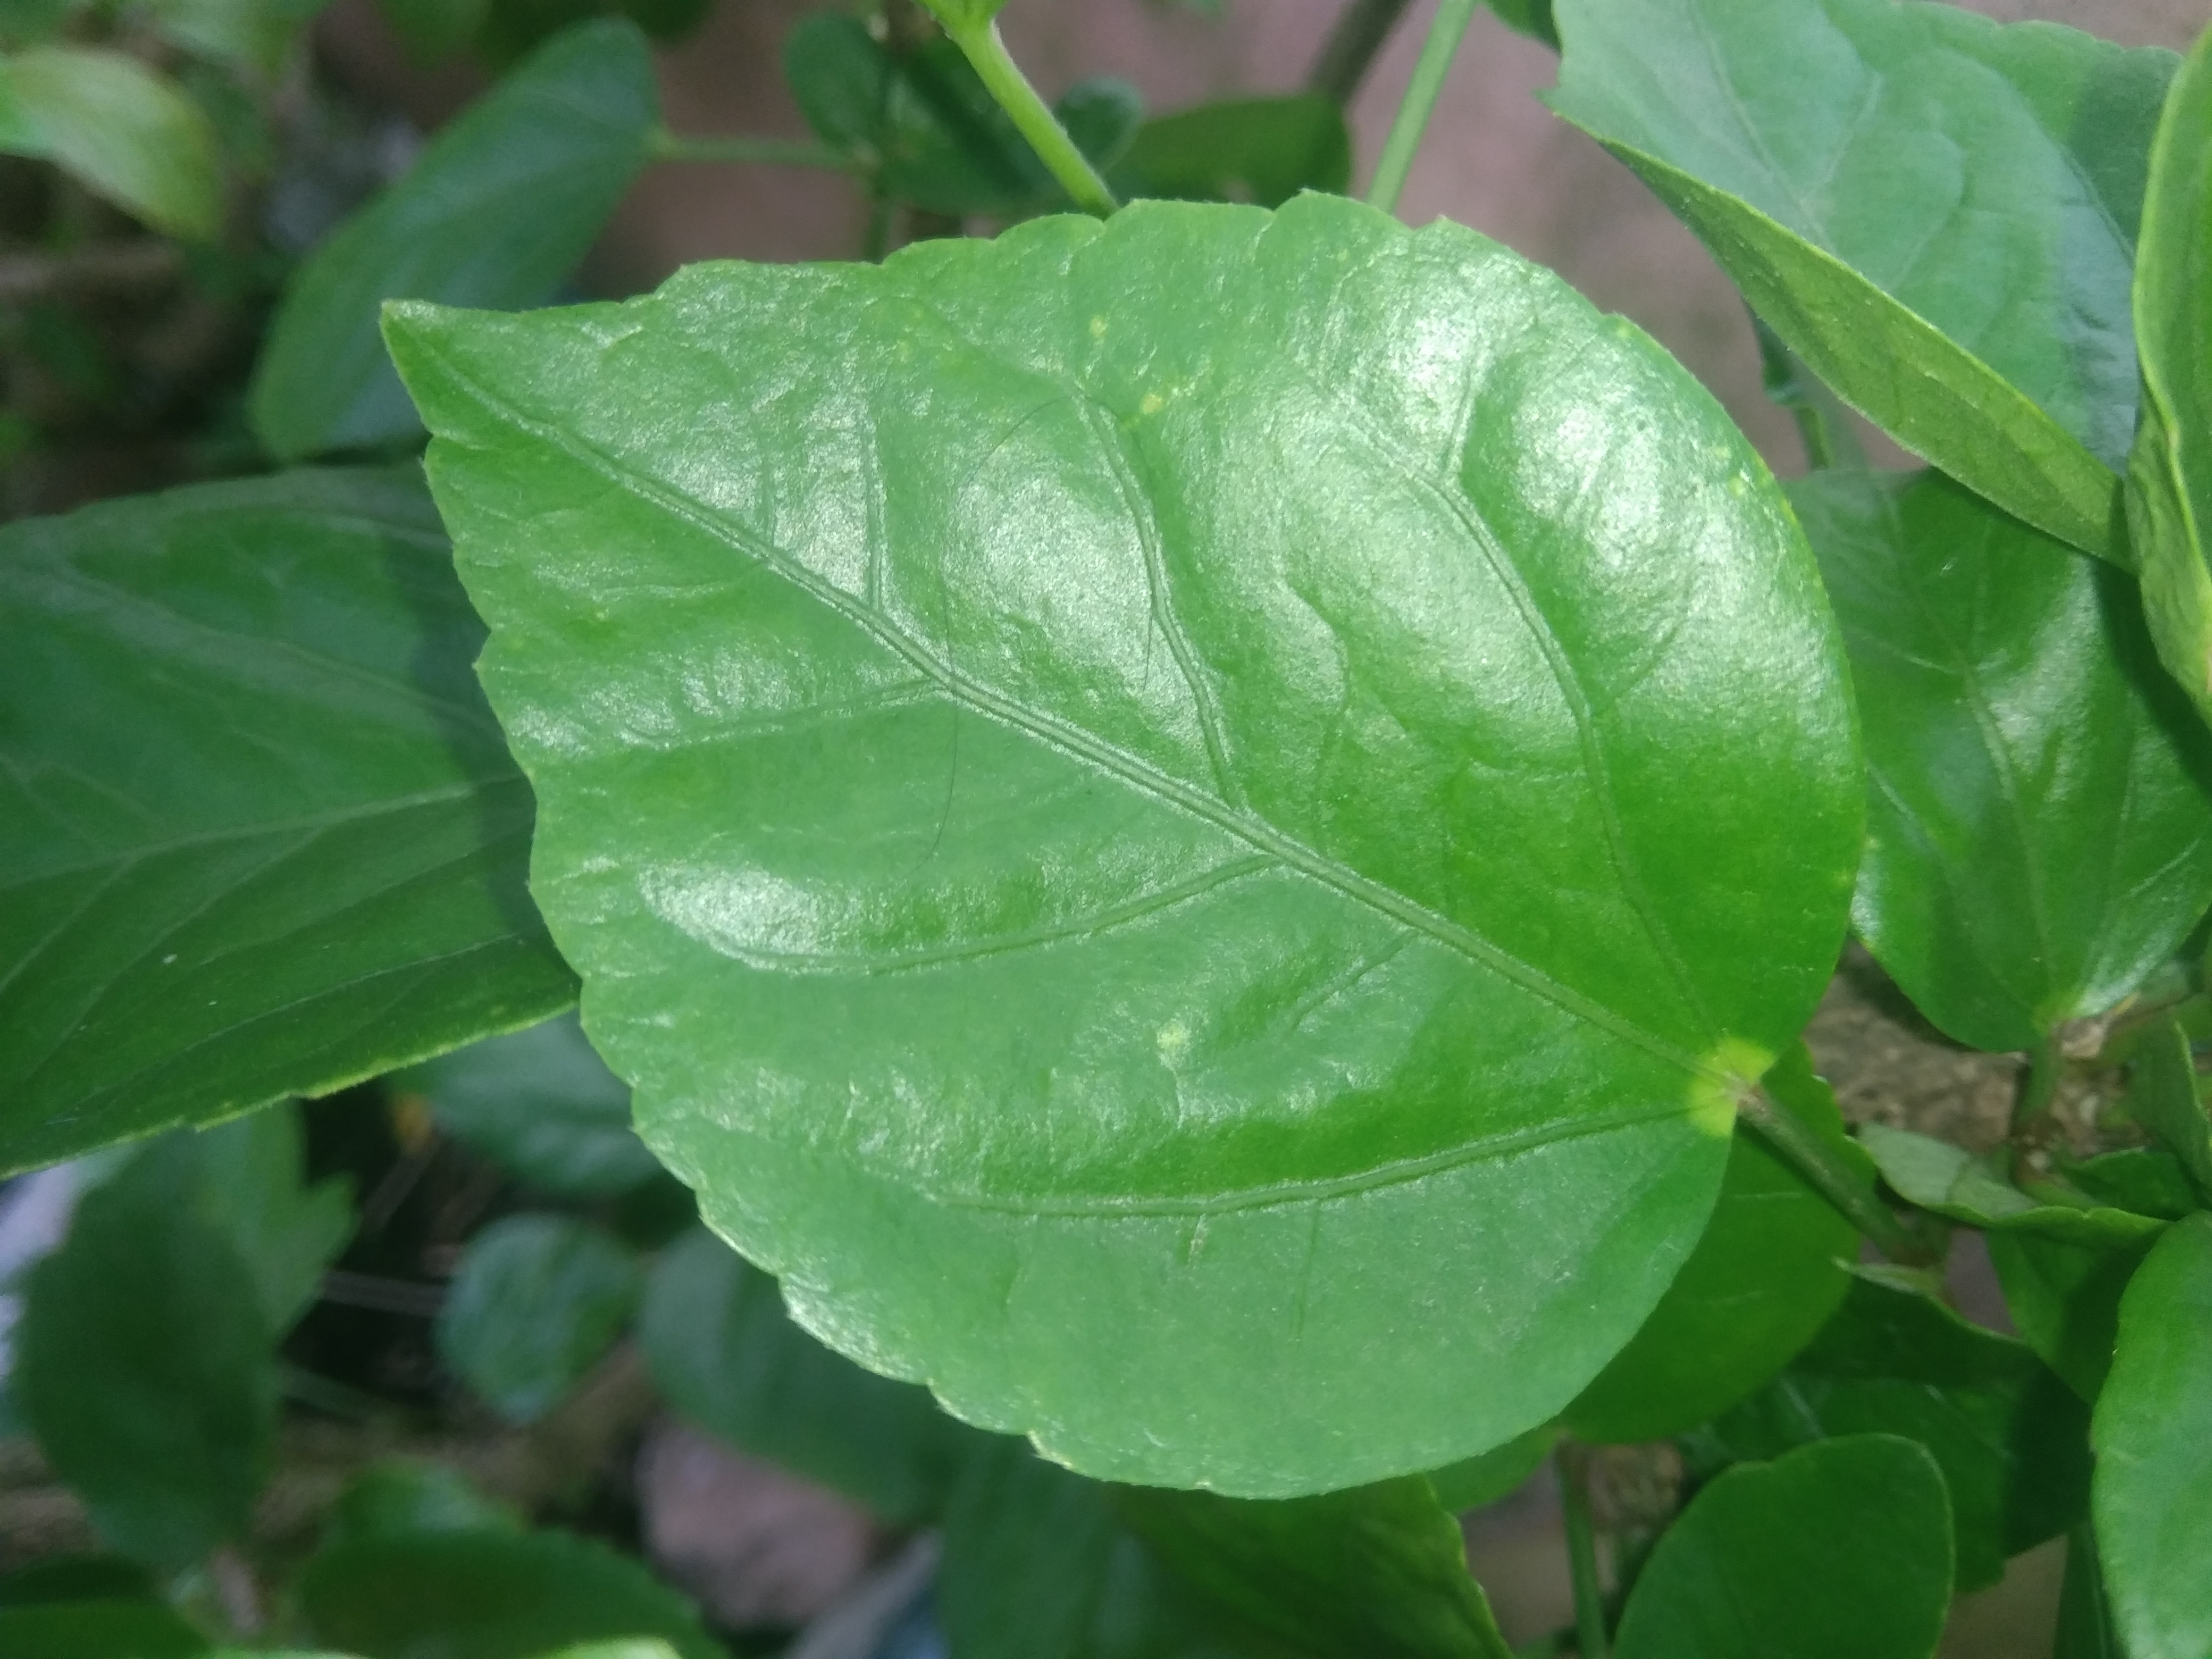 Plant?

hibiscus
